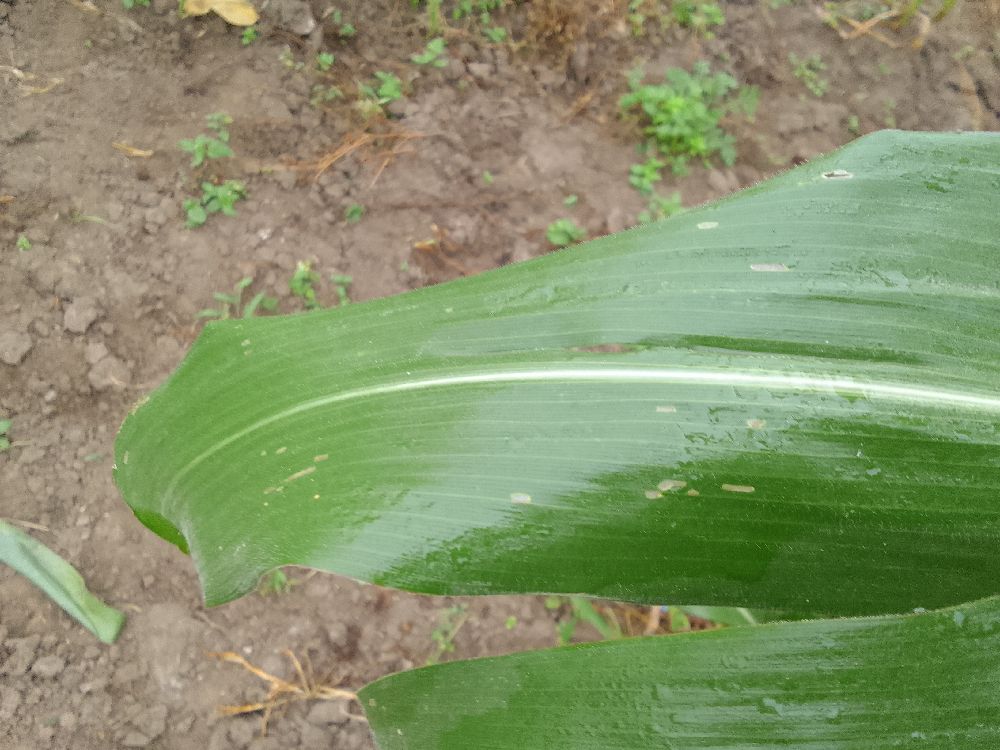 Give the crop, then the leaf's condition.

maize, healthy
